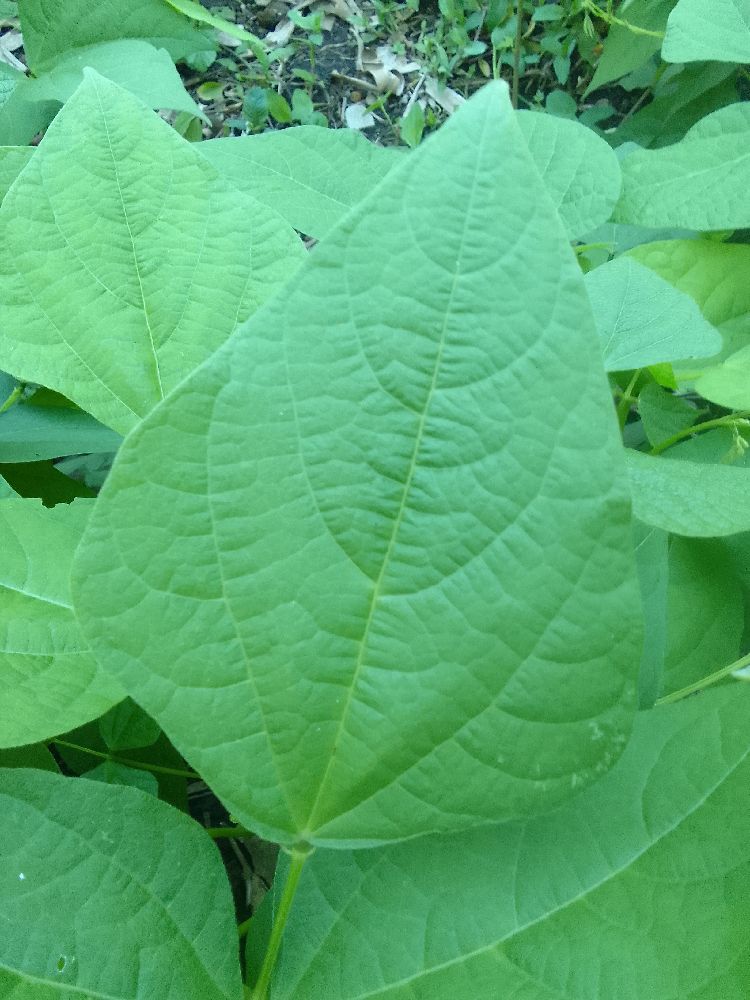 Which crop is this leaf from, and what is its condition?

common bean, healthy
